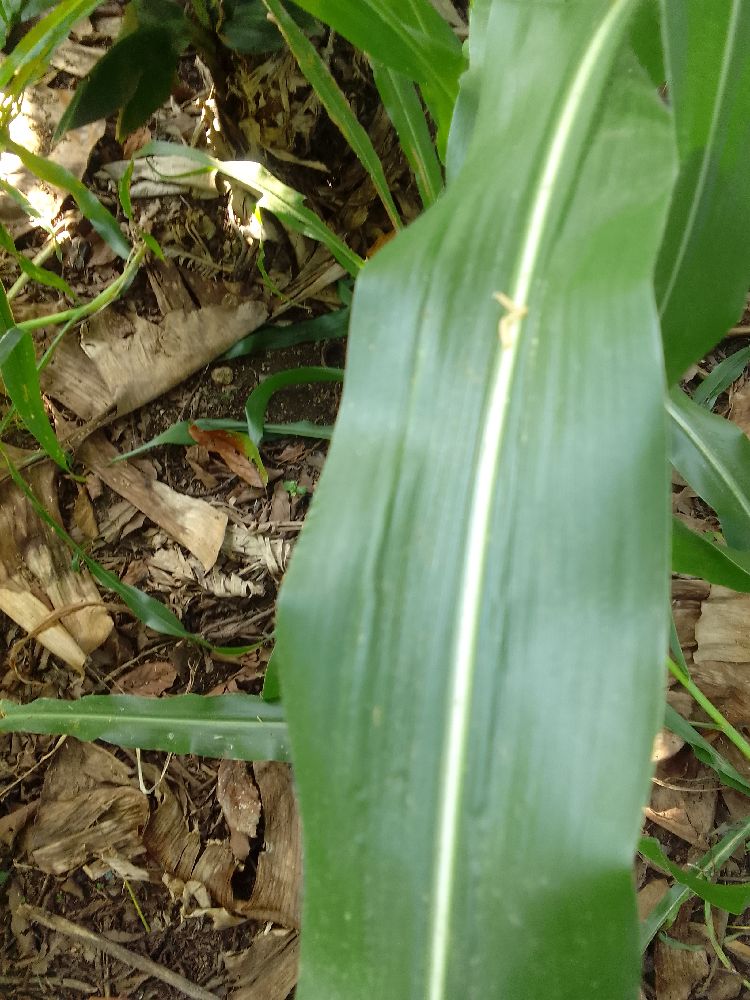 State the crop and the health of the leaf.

maize, healthy
